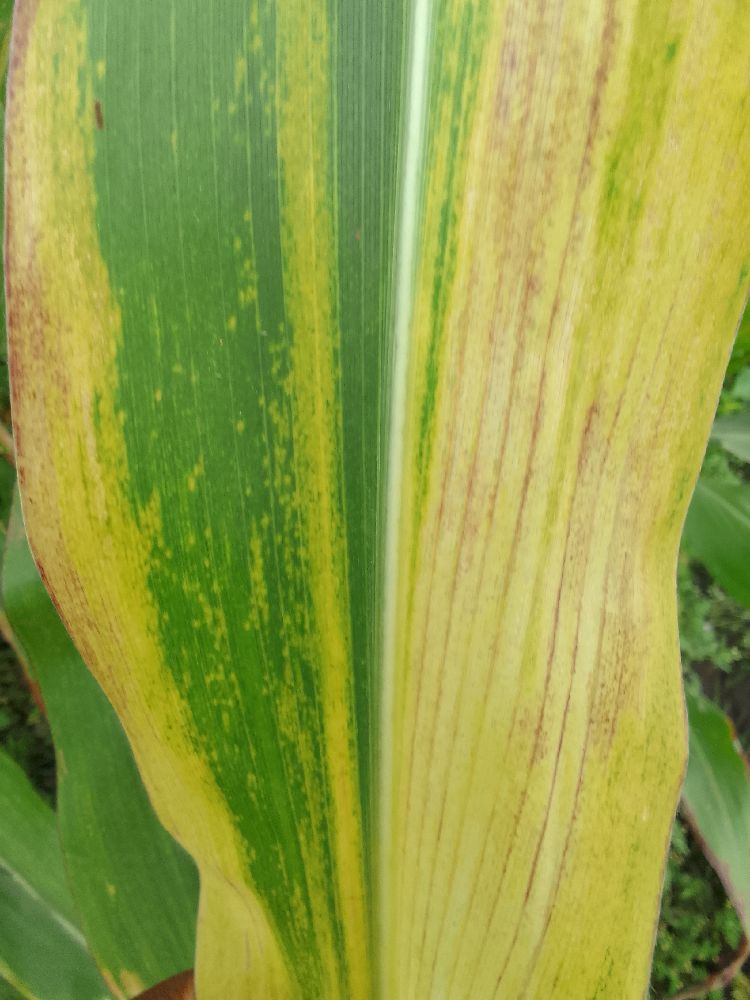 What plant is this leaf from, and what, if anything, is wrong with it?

maize, maize lethal necrosis
